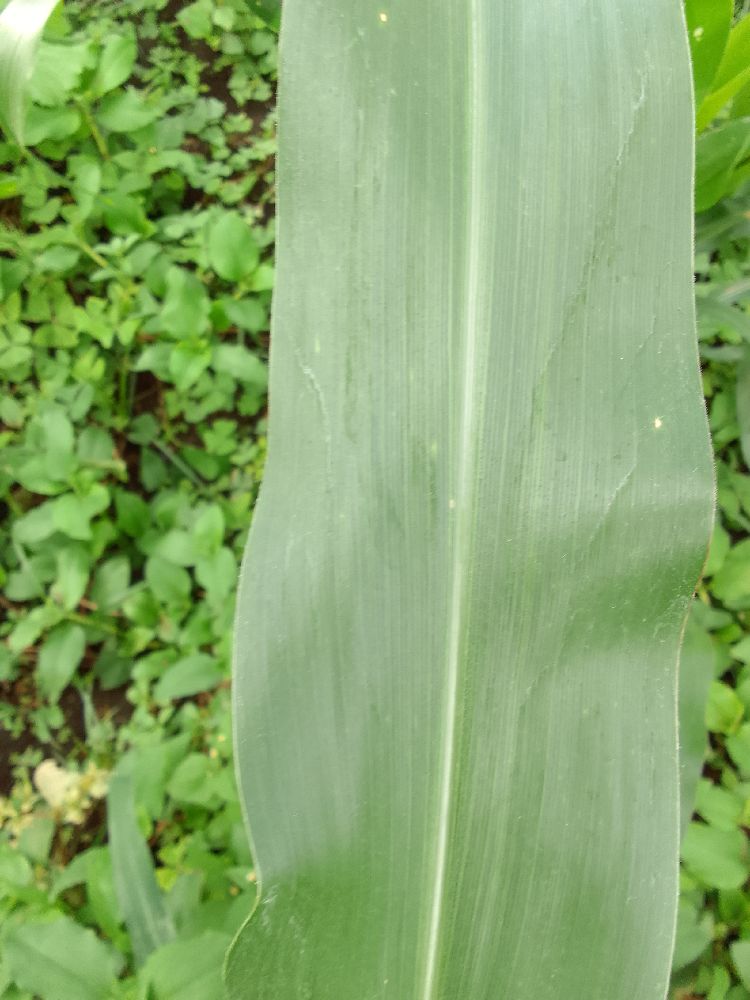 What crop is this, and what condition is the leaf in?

maize, healthy
